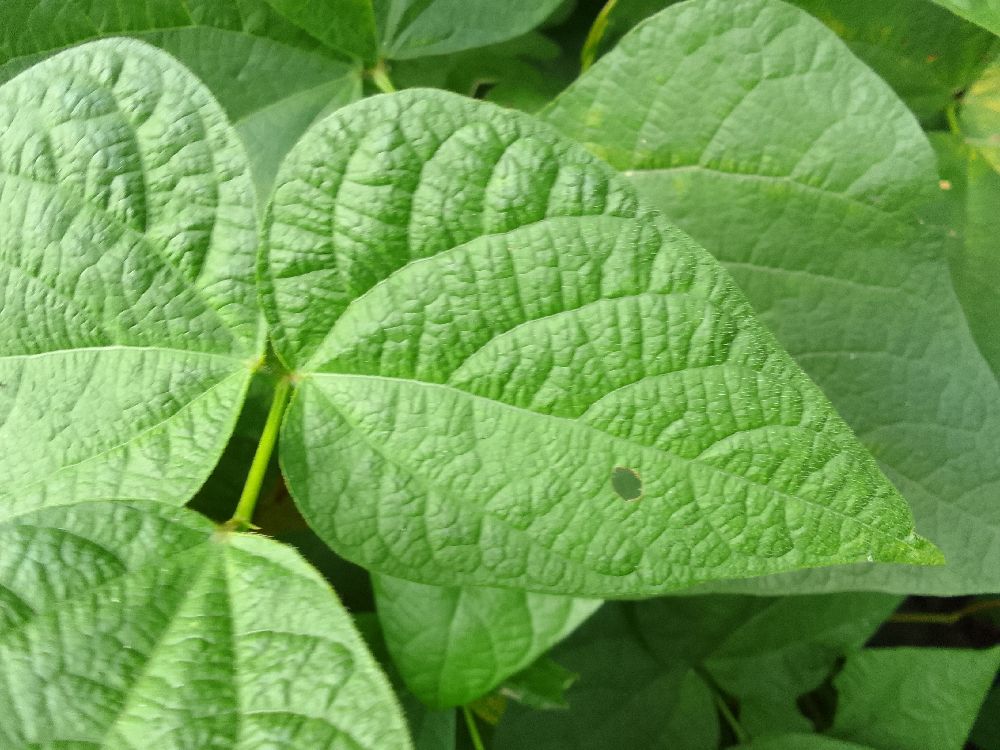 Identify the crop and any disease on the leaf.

maize, healthy
